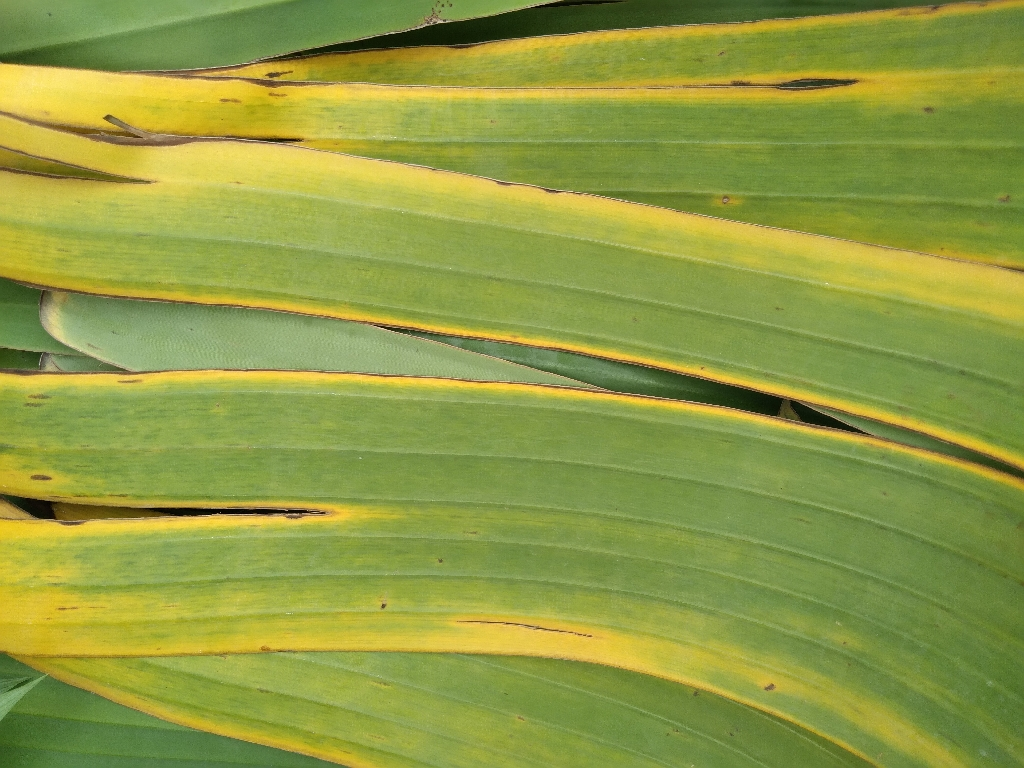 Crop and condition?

banana, fusarium wilt race 1
